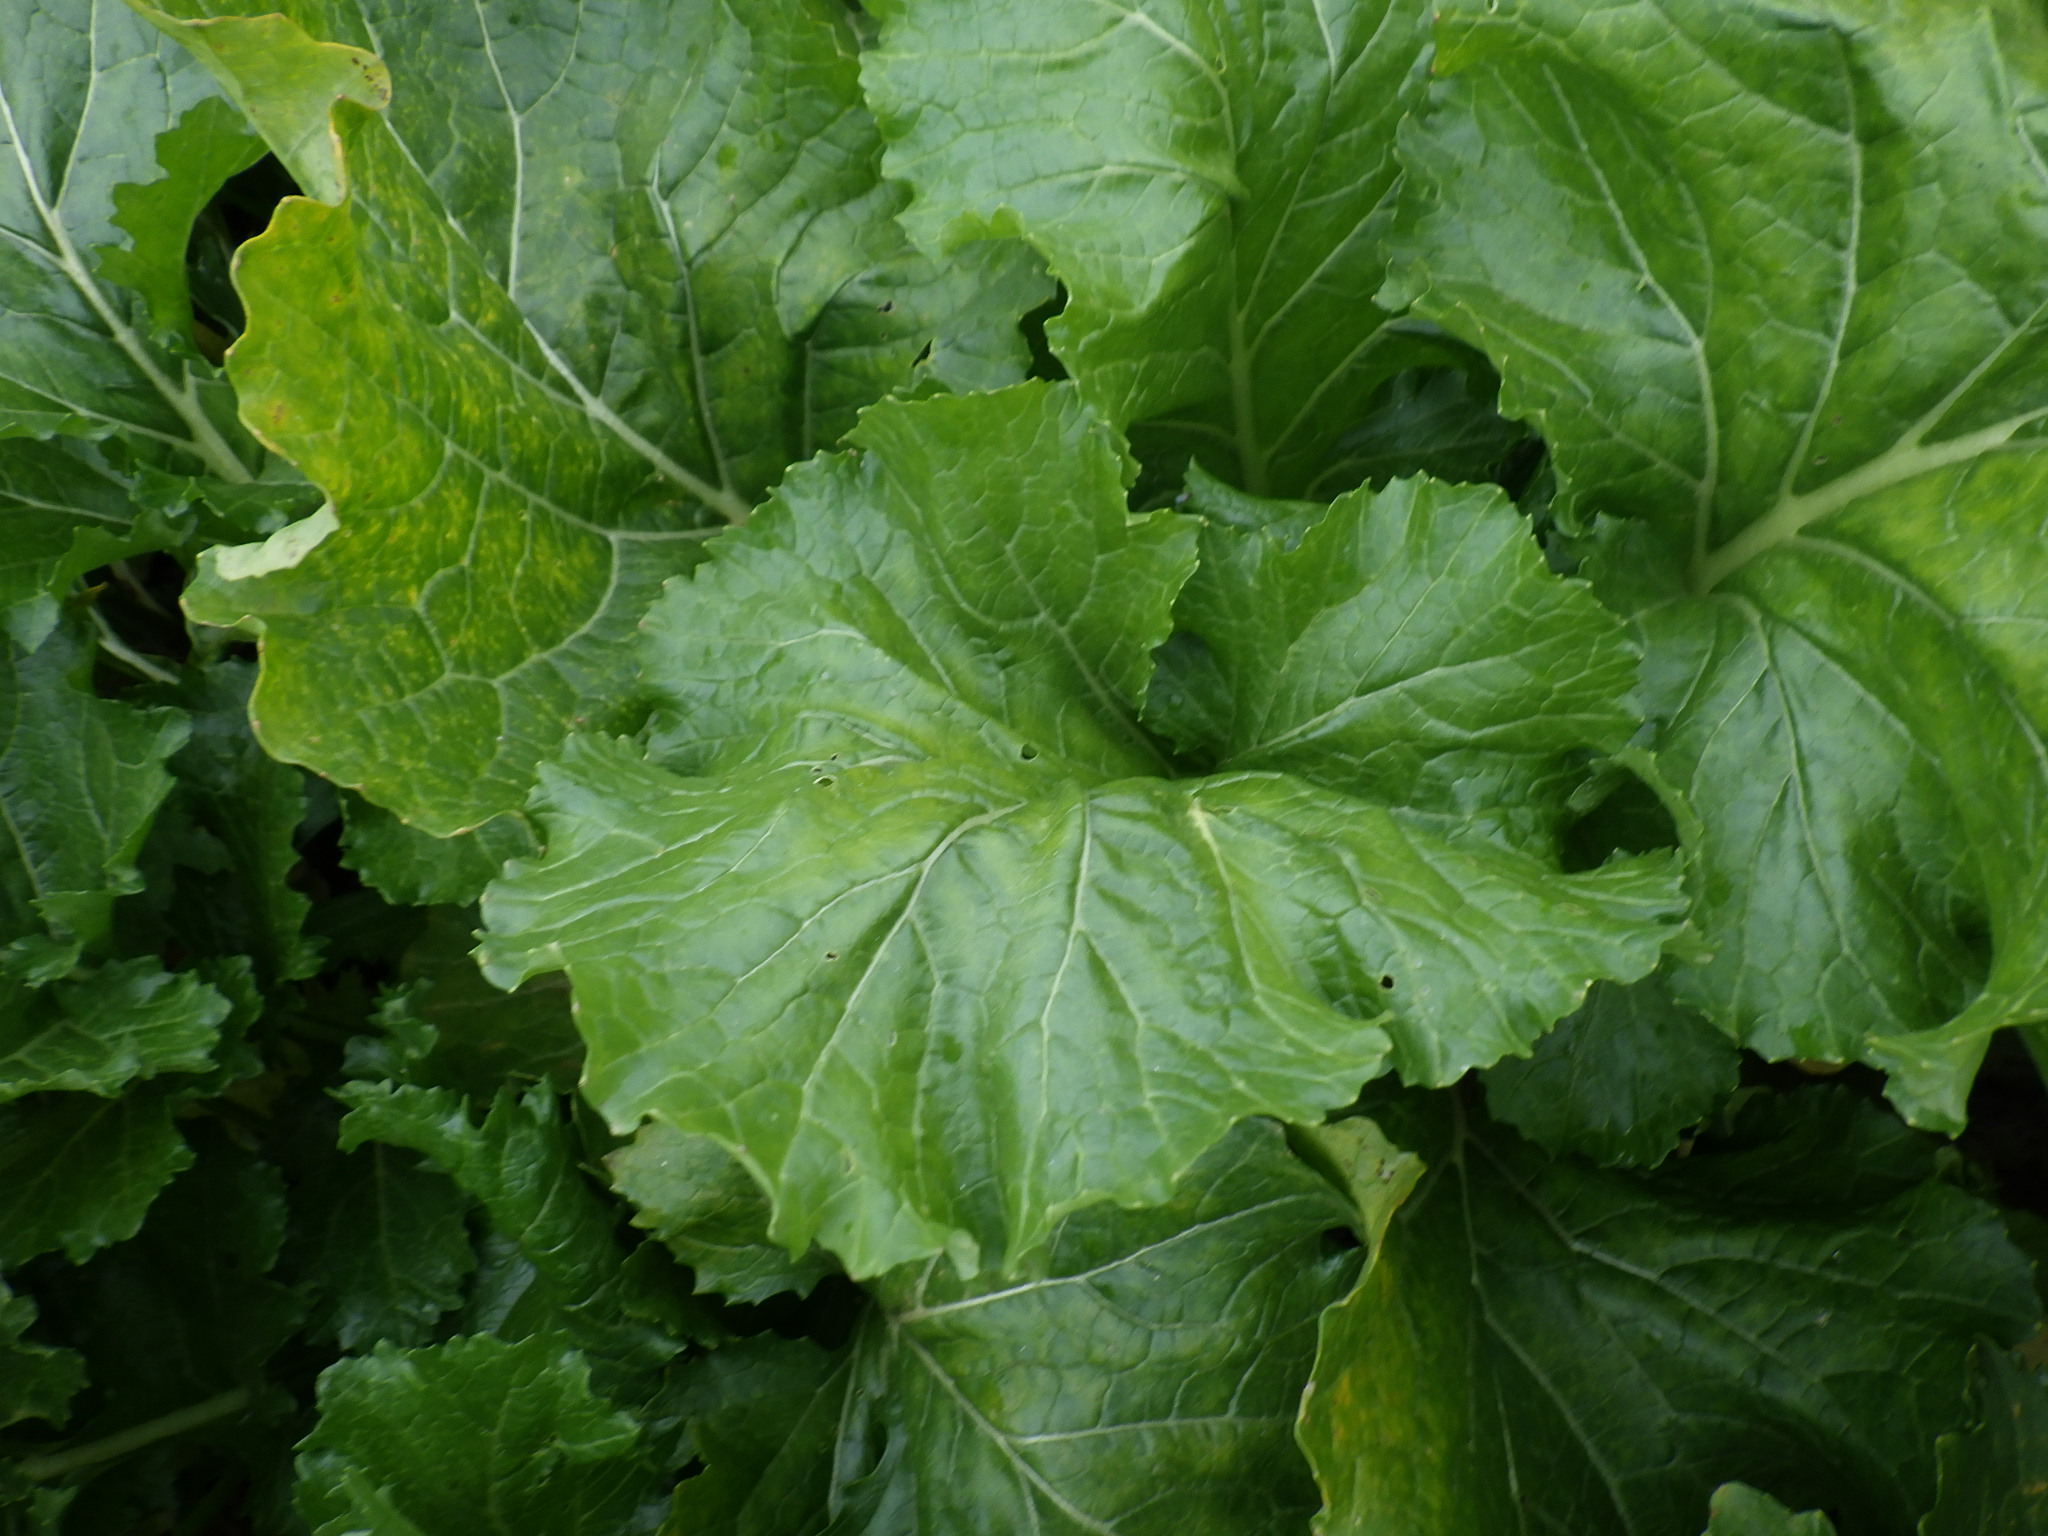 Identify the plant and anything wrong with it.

rapini, septoria
